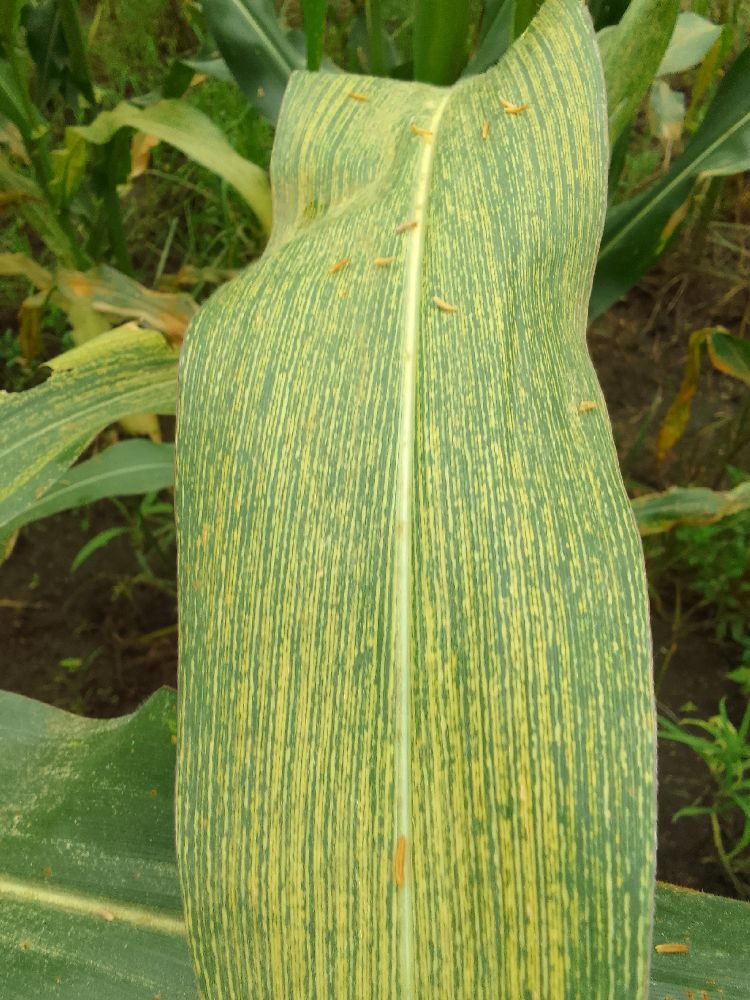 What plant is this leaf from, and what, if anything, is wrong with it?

maize, maize streak virus
